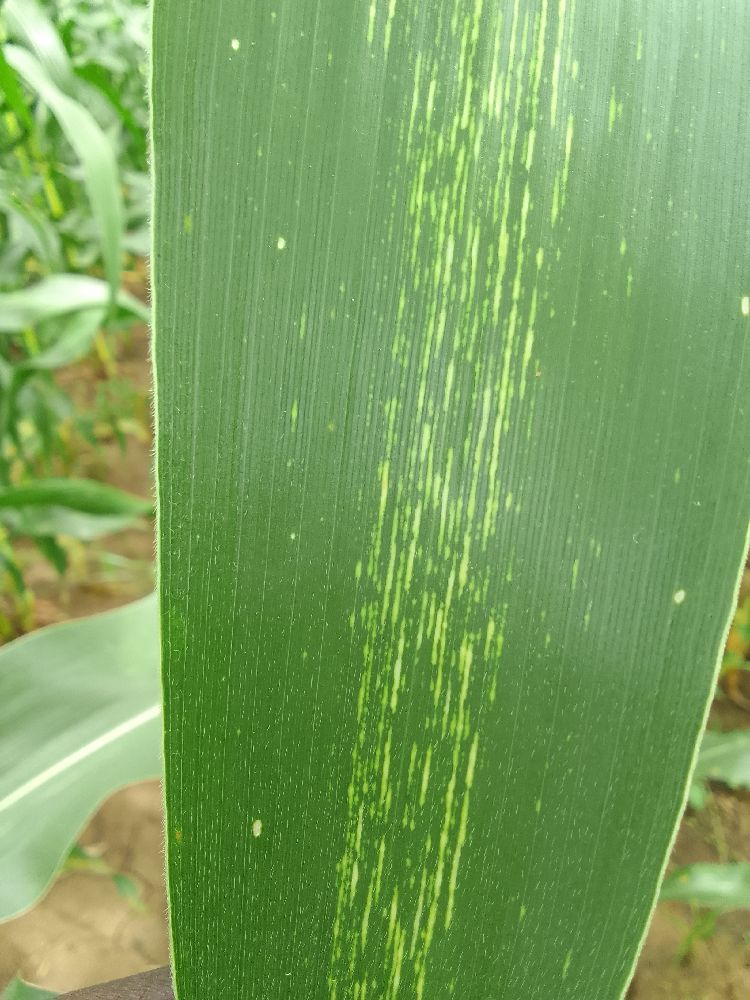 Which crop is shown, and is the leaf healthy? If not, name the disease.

maize, maize streak virus
